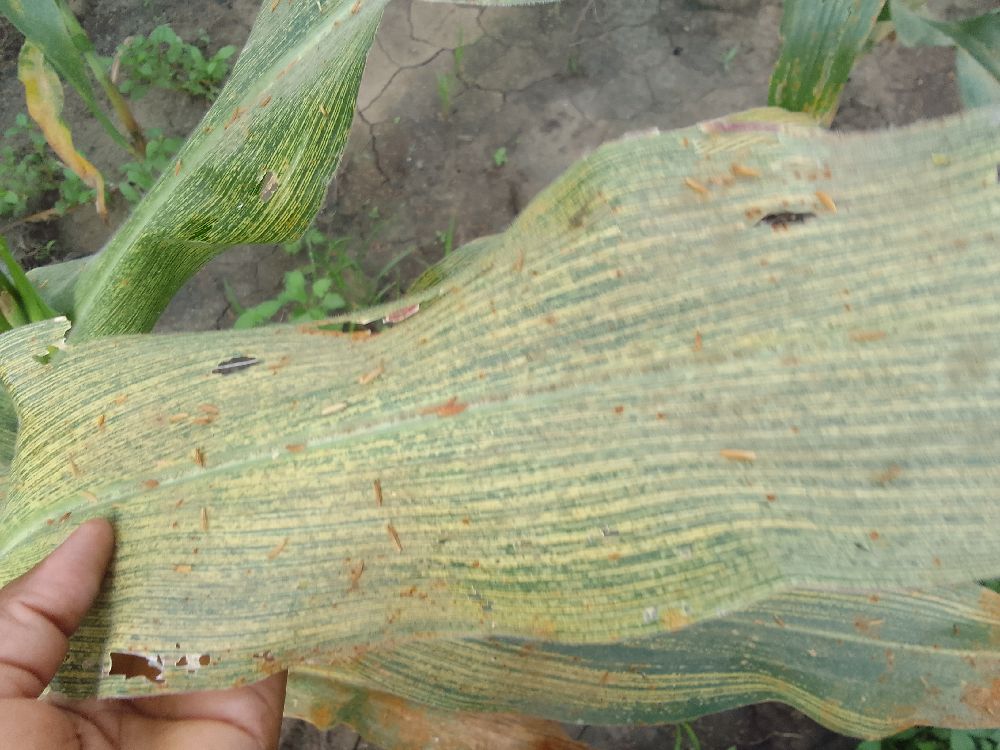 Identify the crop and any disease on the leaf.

maize, maize streak virus
